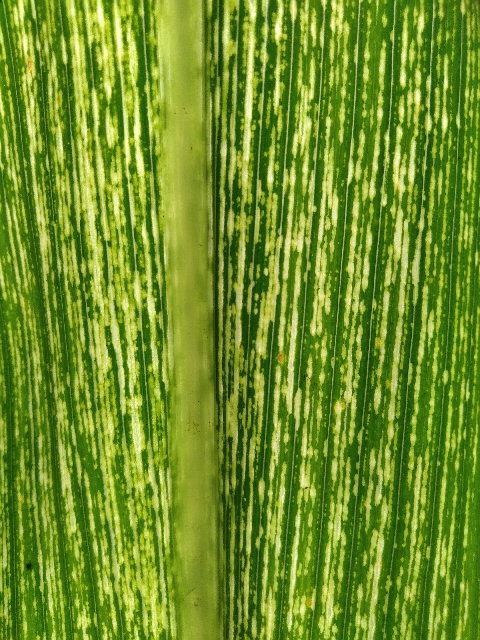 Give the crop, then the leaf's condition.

maize, maize streak virus
